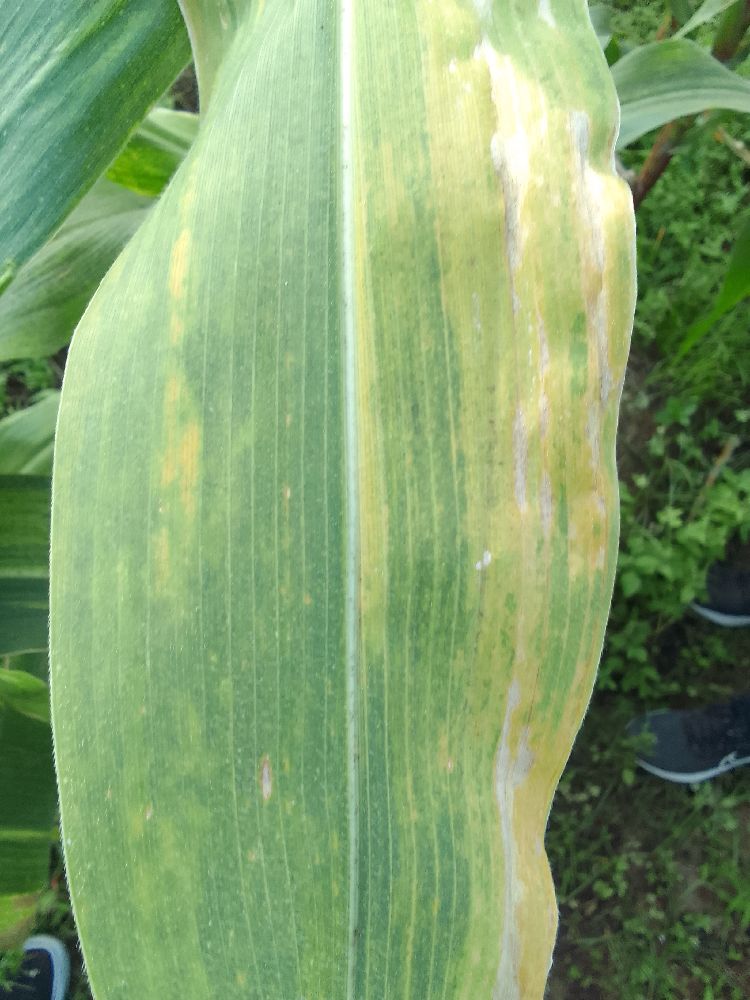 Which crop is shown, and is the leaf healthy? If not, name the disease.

maize, maize lethal necrosis
